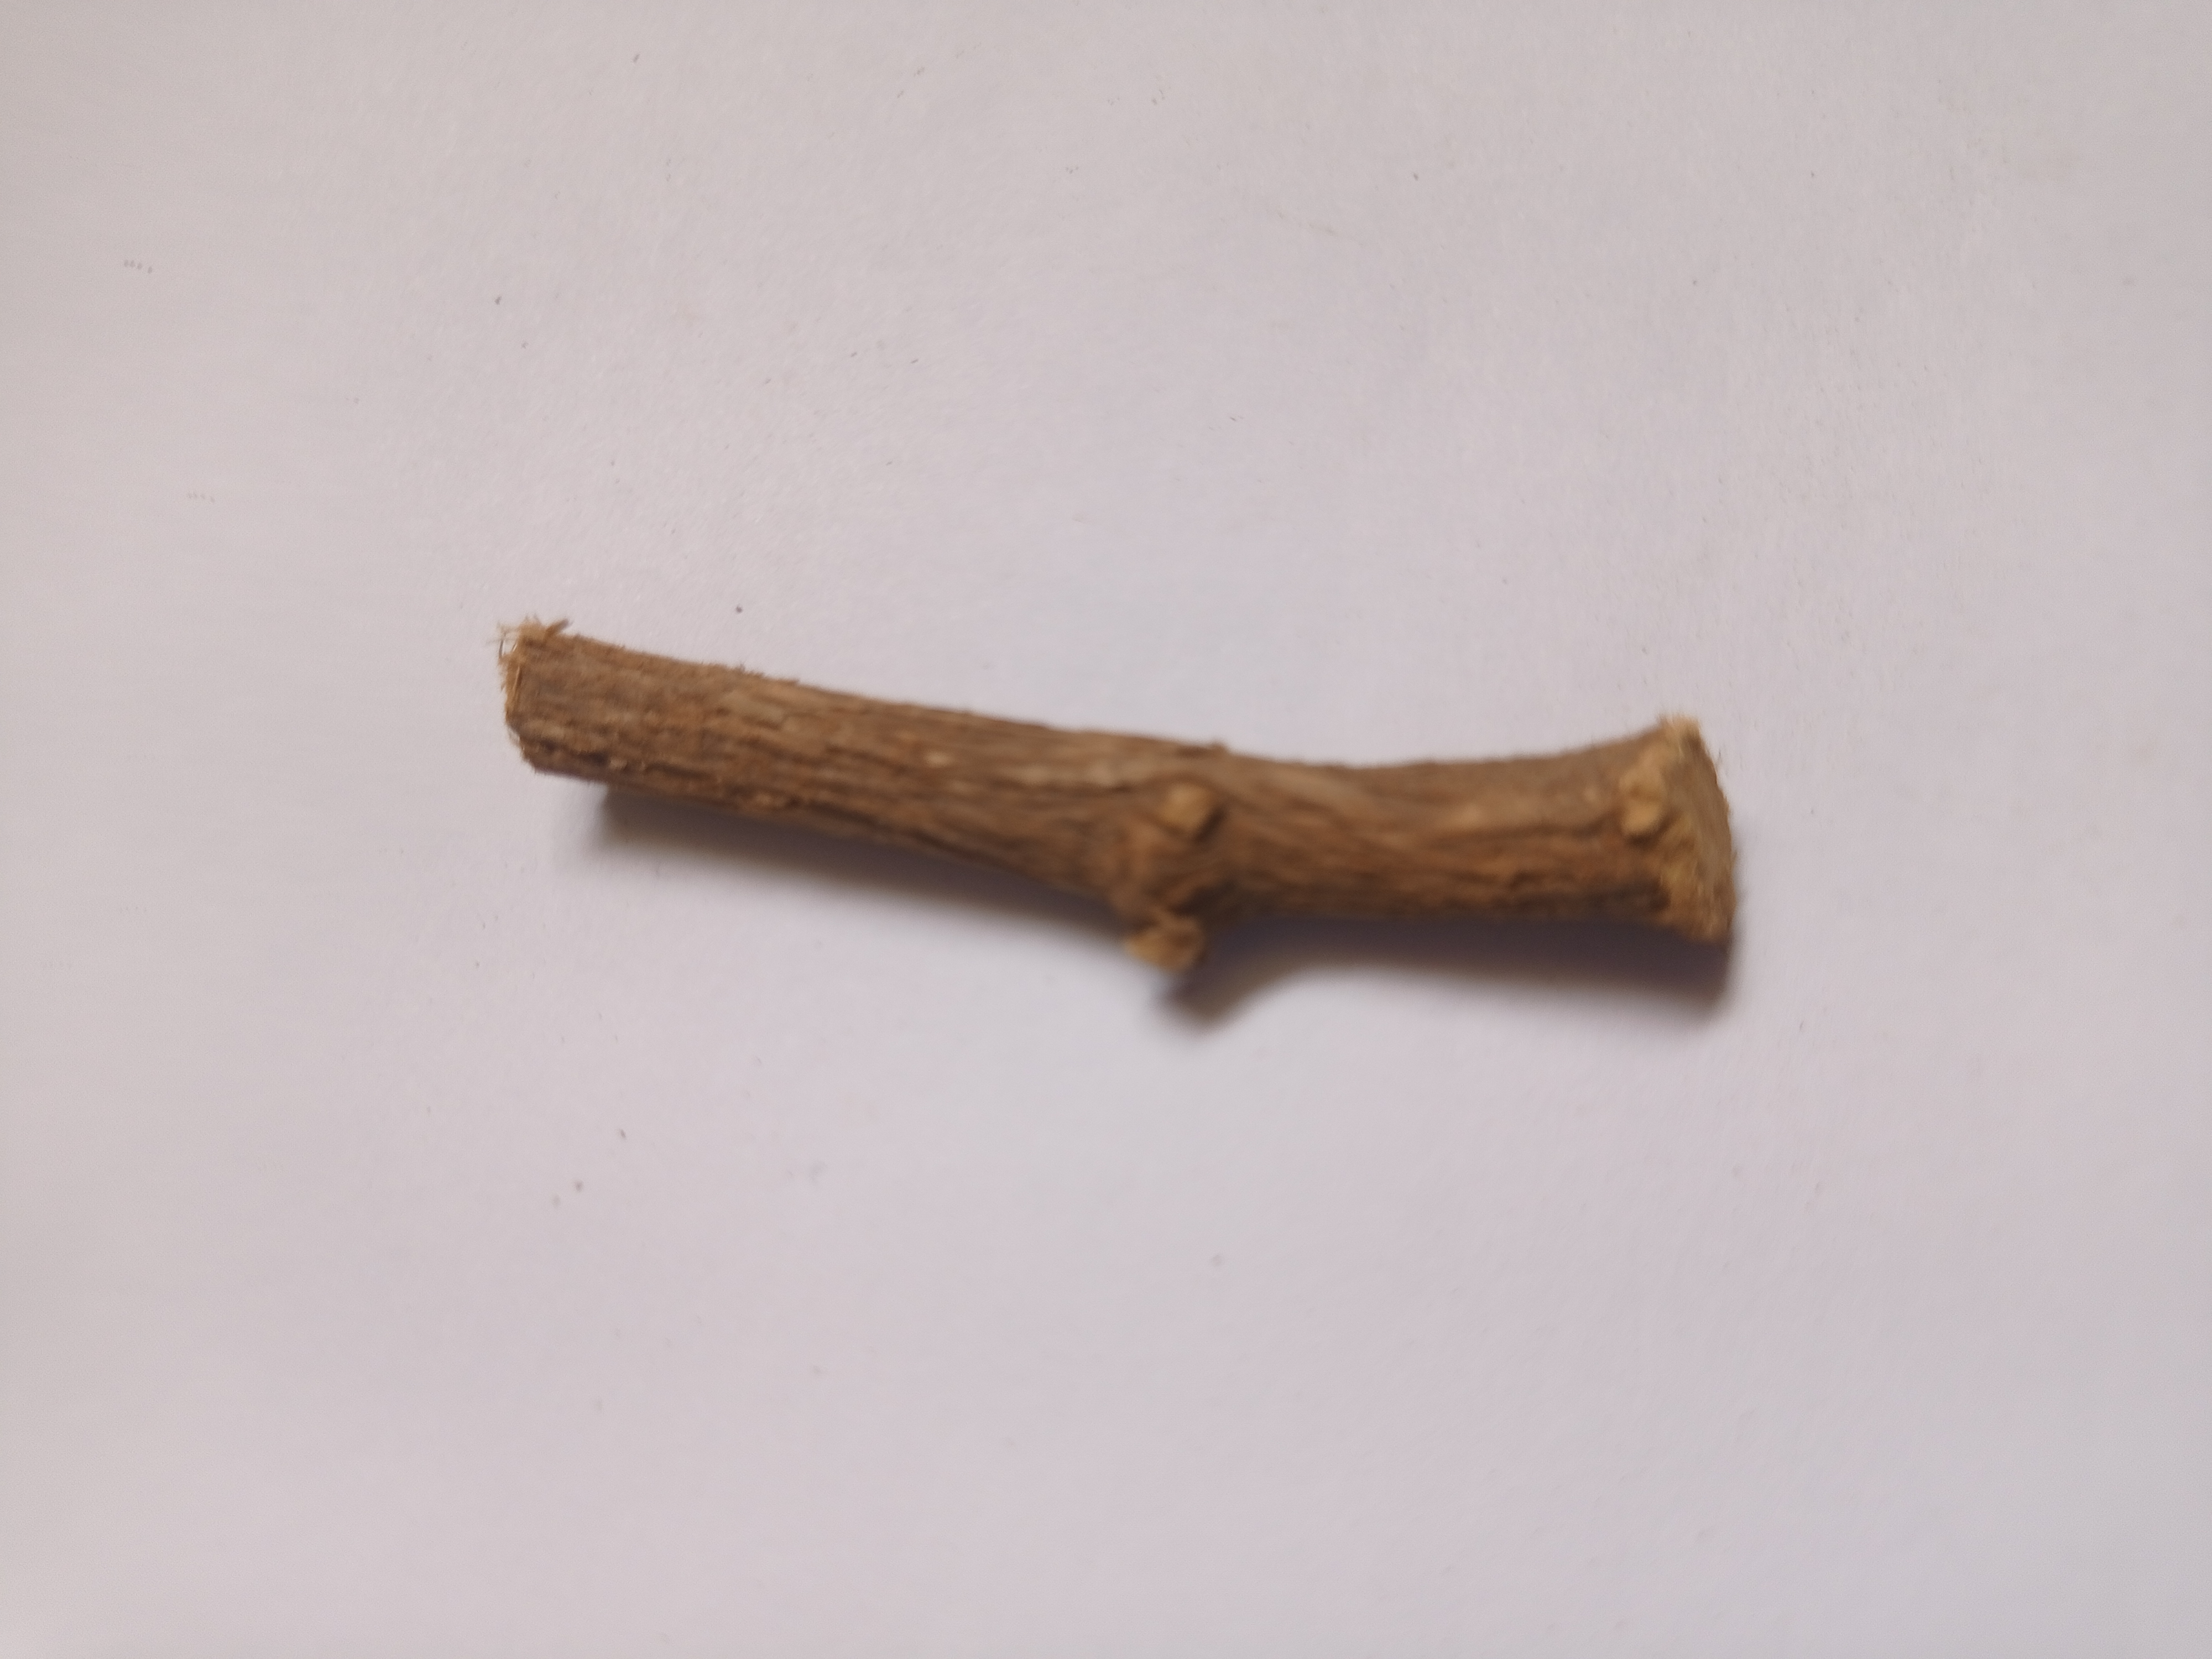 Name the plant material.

jesthamadh
